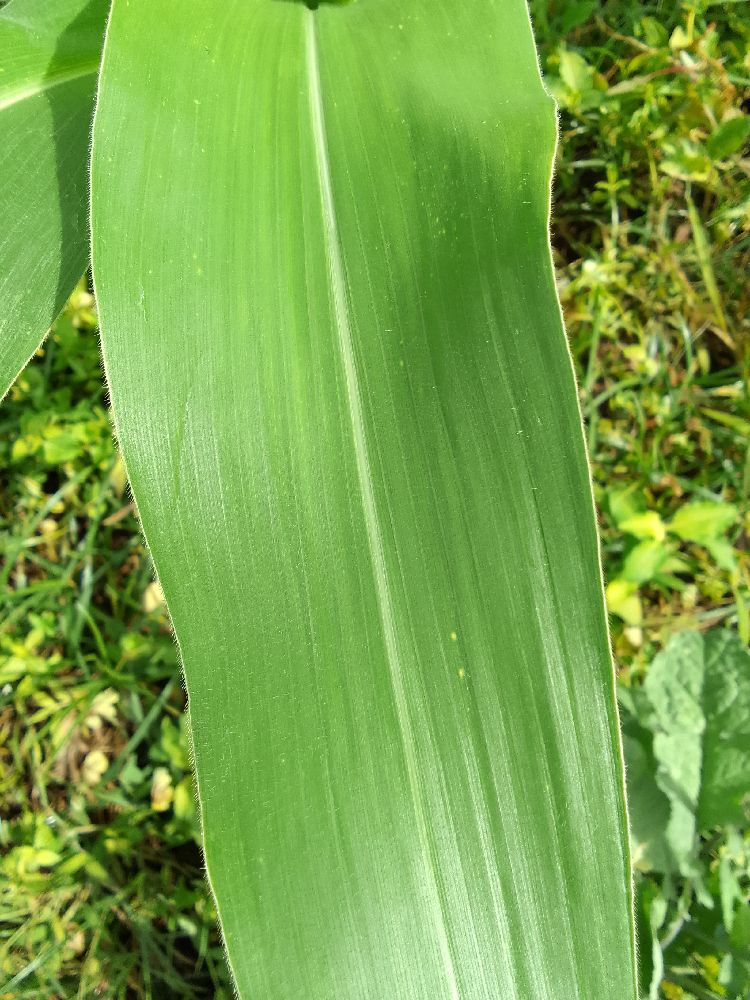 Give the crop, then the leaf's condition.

maize, healthy
